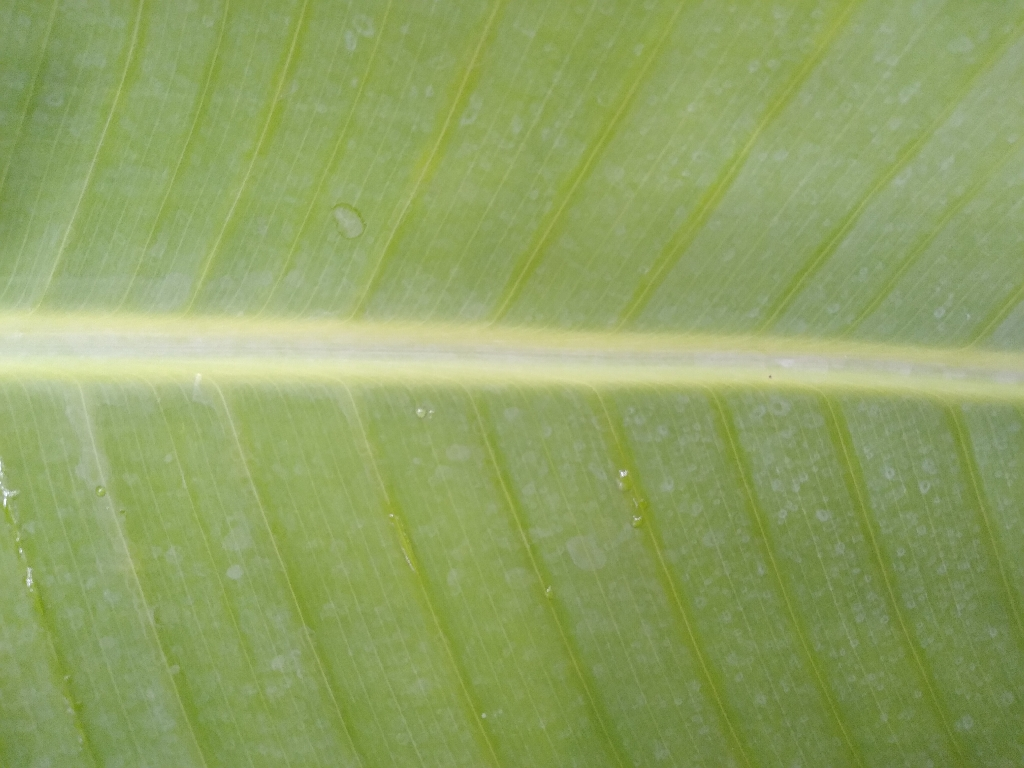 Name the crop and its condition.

banana, healthy
